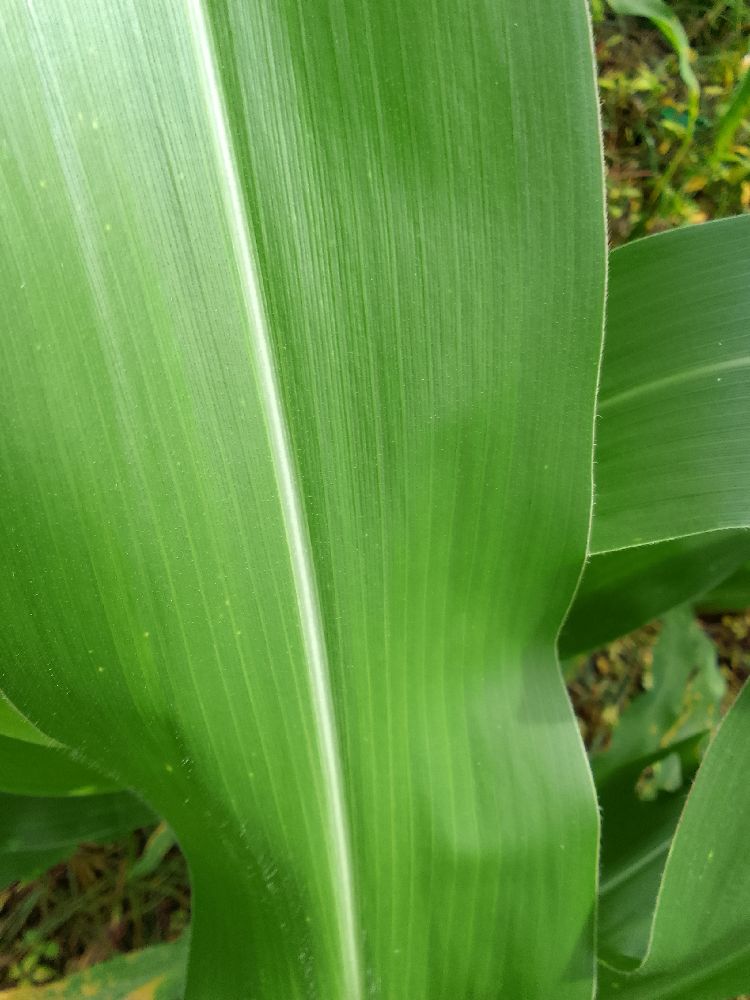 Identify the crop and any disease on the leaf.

maize, healthy
